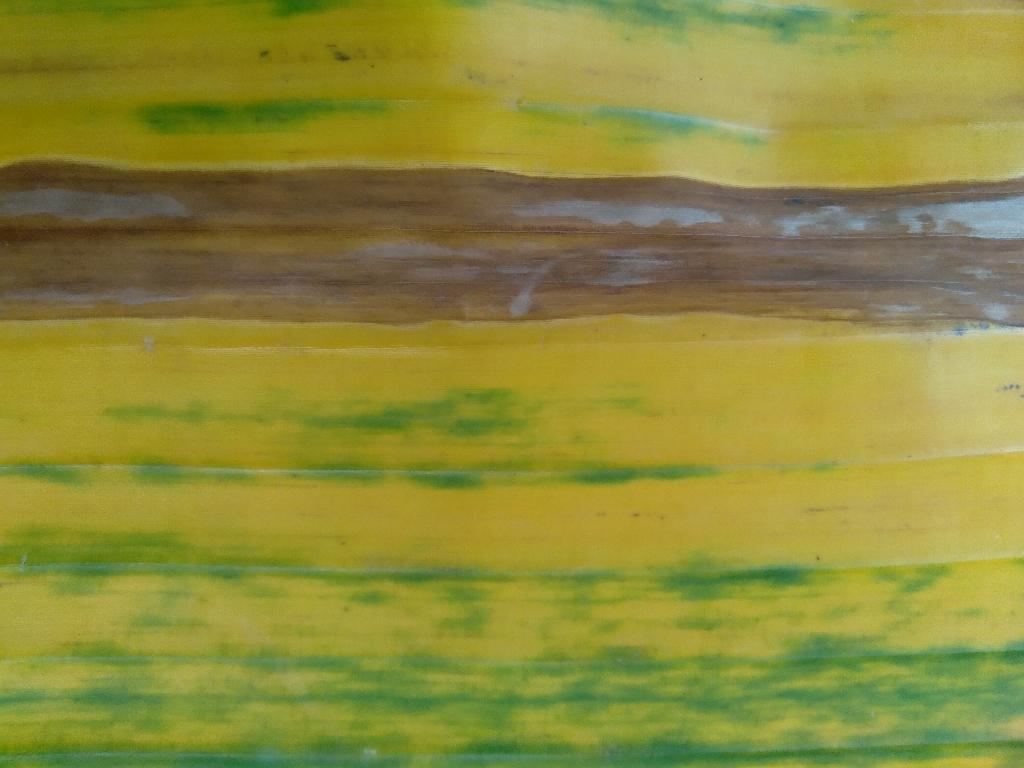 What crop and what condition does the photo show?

banana, fusarium wilt race 1
